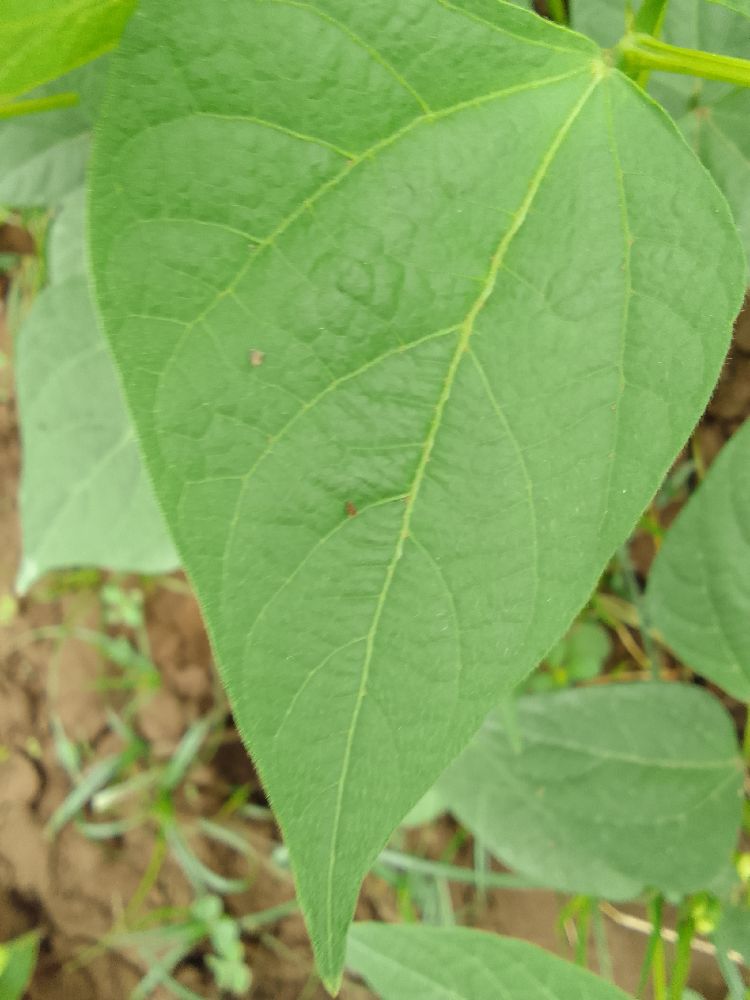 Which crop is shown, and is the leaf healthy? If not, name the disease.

common bean, healthy
